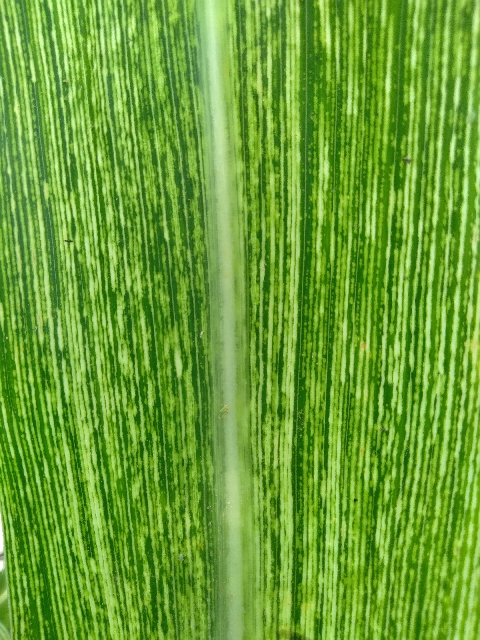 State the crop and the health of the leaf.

maize, maize streak virus
